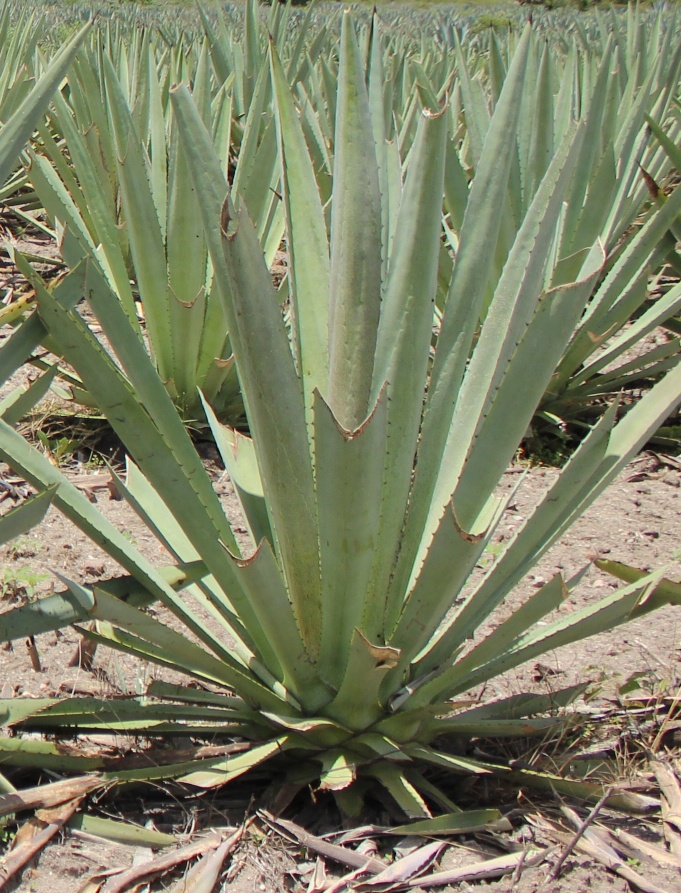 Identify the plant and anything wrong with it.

agave, spotted
